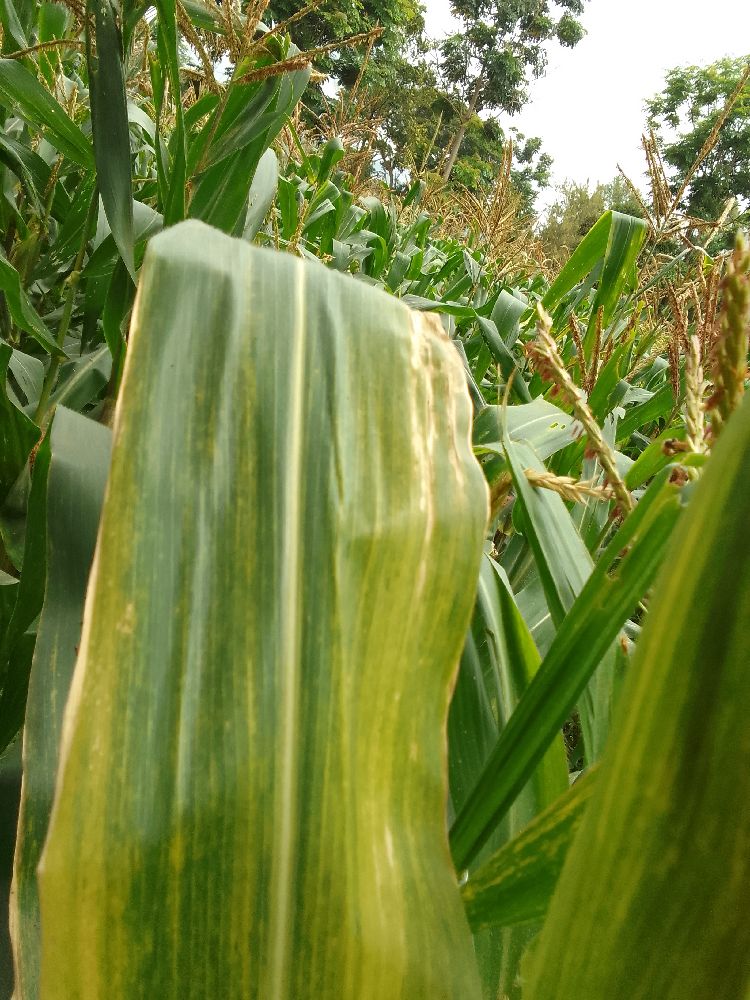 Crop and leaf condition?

maize, maize lethal necrosis
